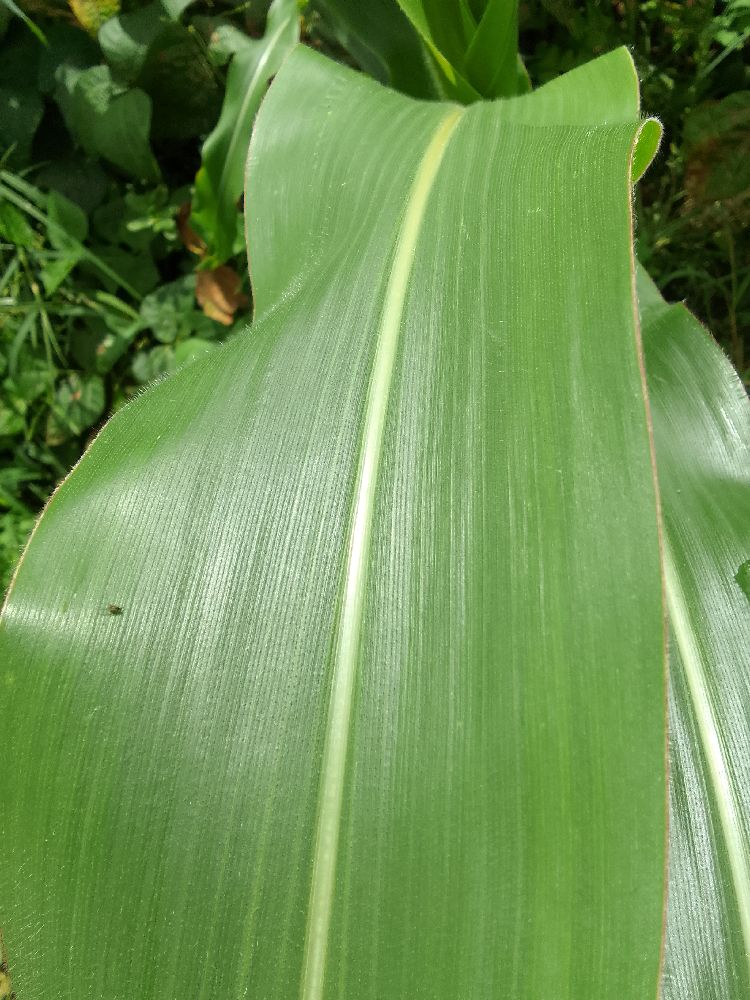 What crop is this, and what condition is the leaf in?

maize, healthy
